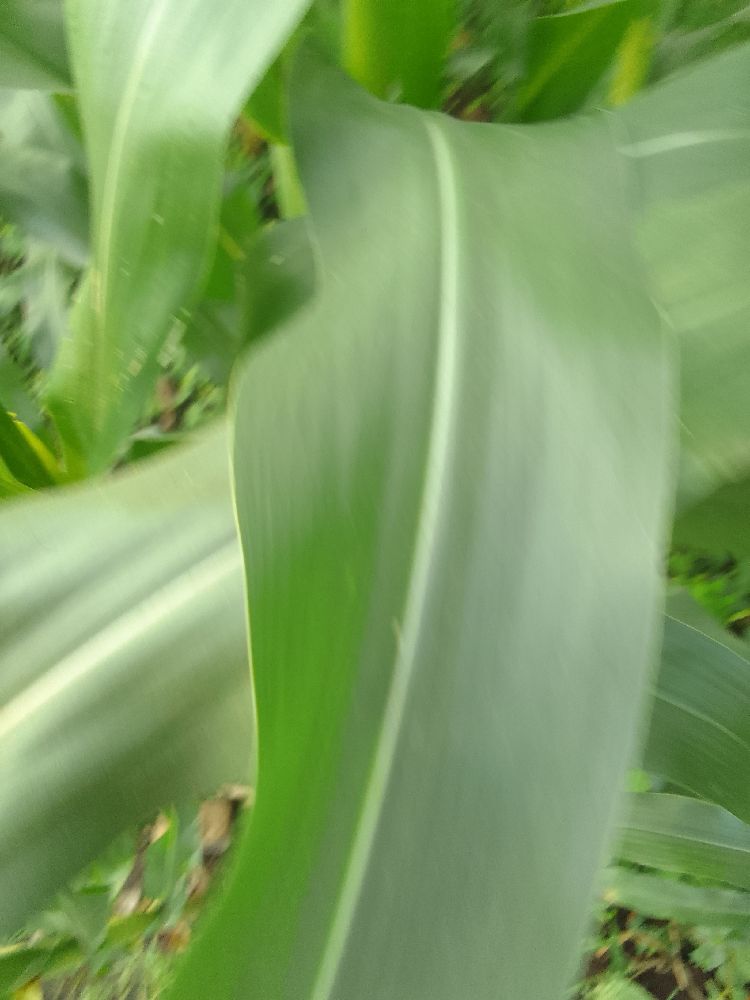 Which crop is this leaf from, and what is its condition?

maize, healthy
